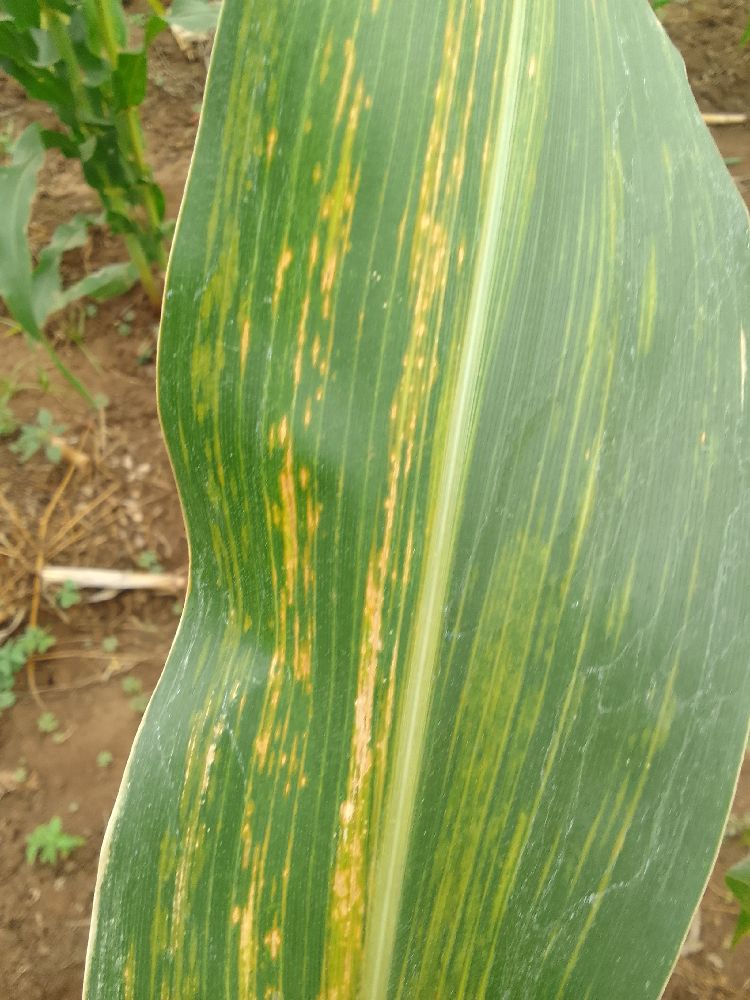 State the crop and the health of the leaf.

maize, maize lethal necrosis
